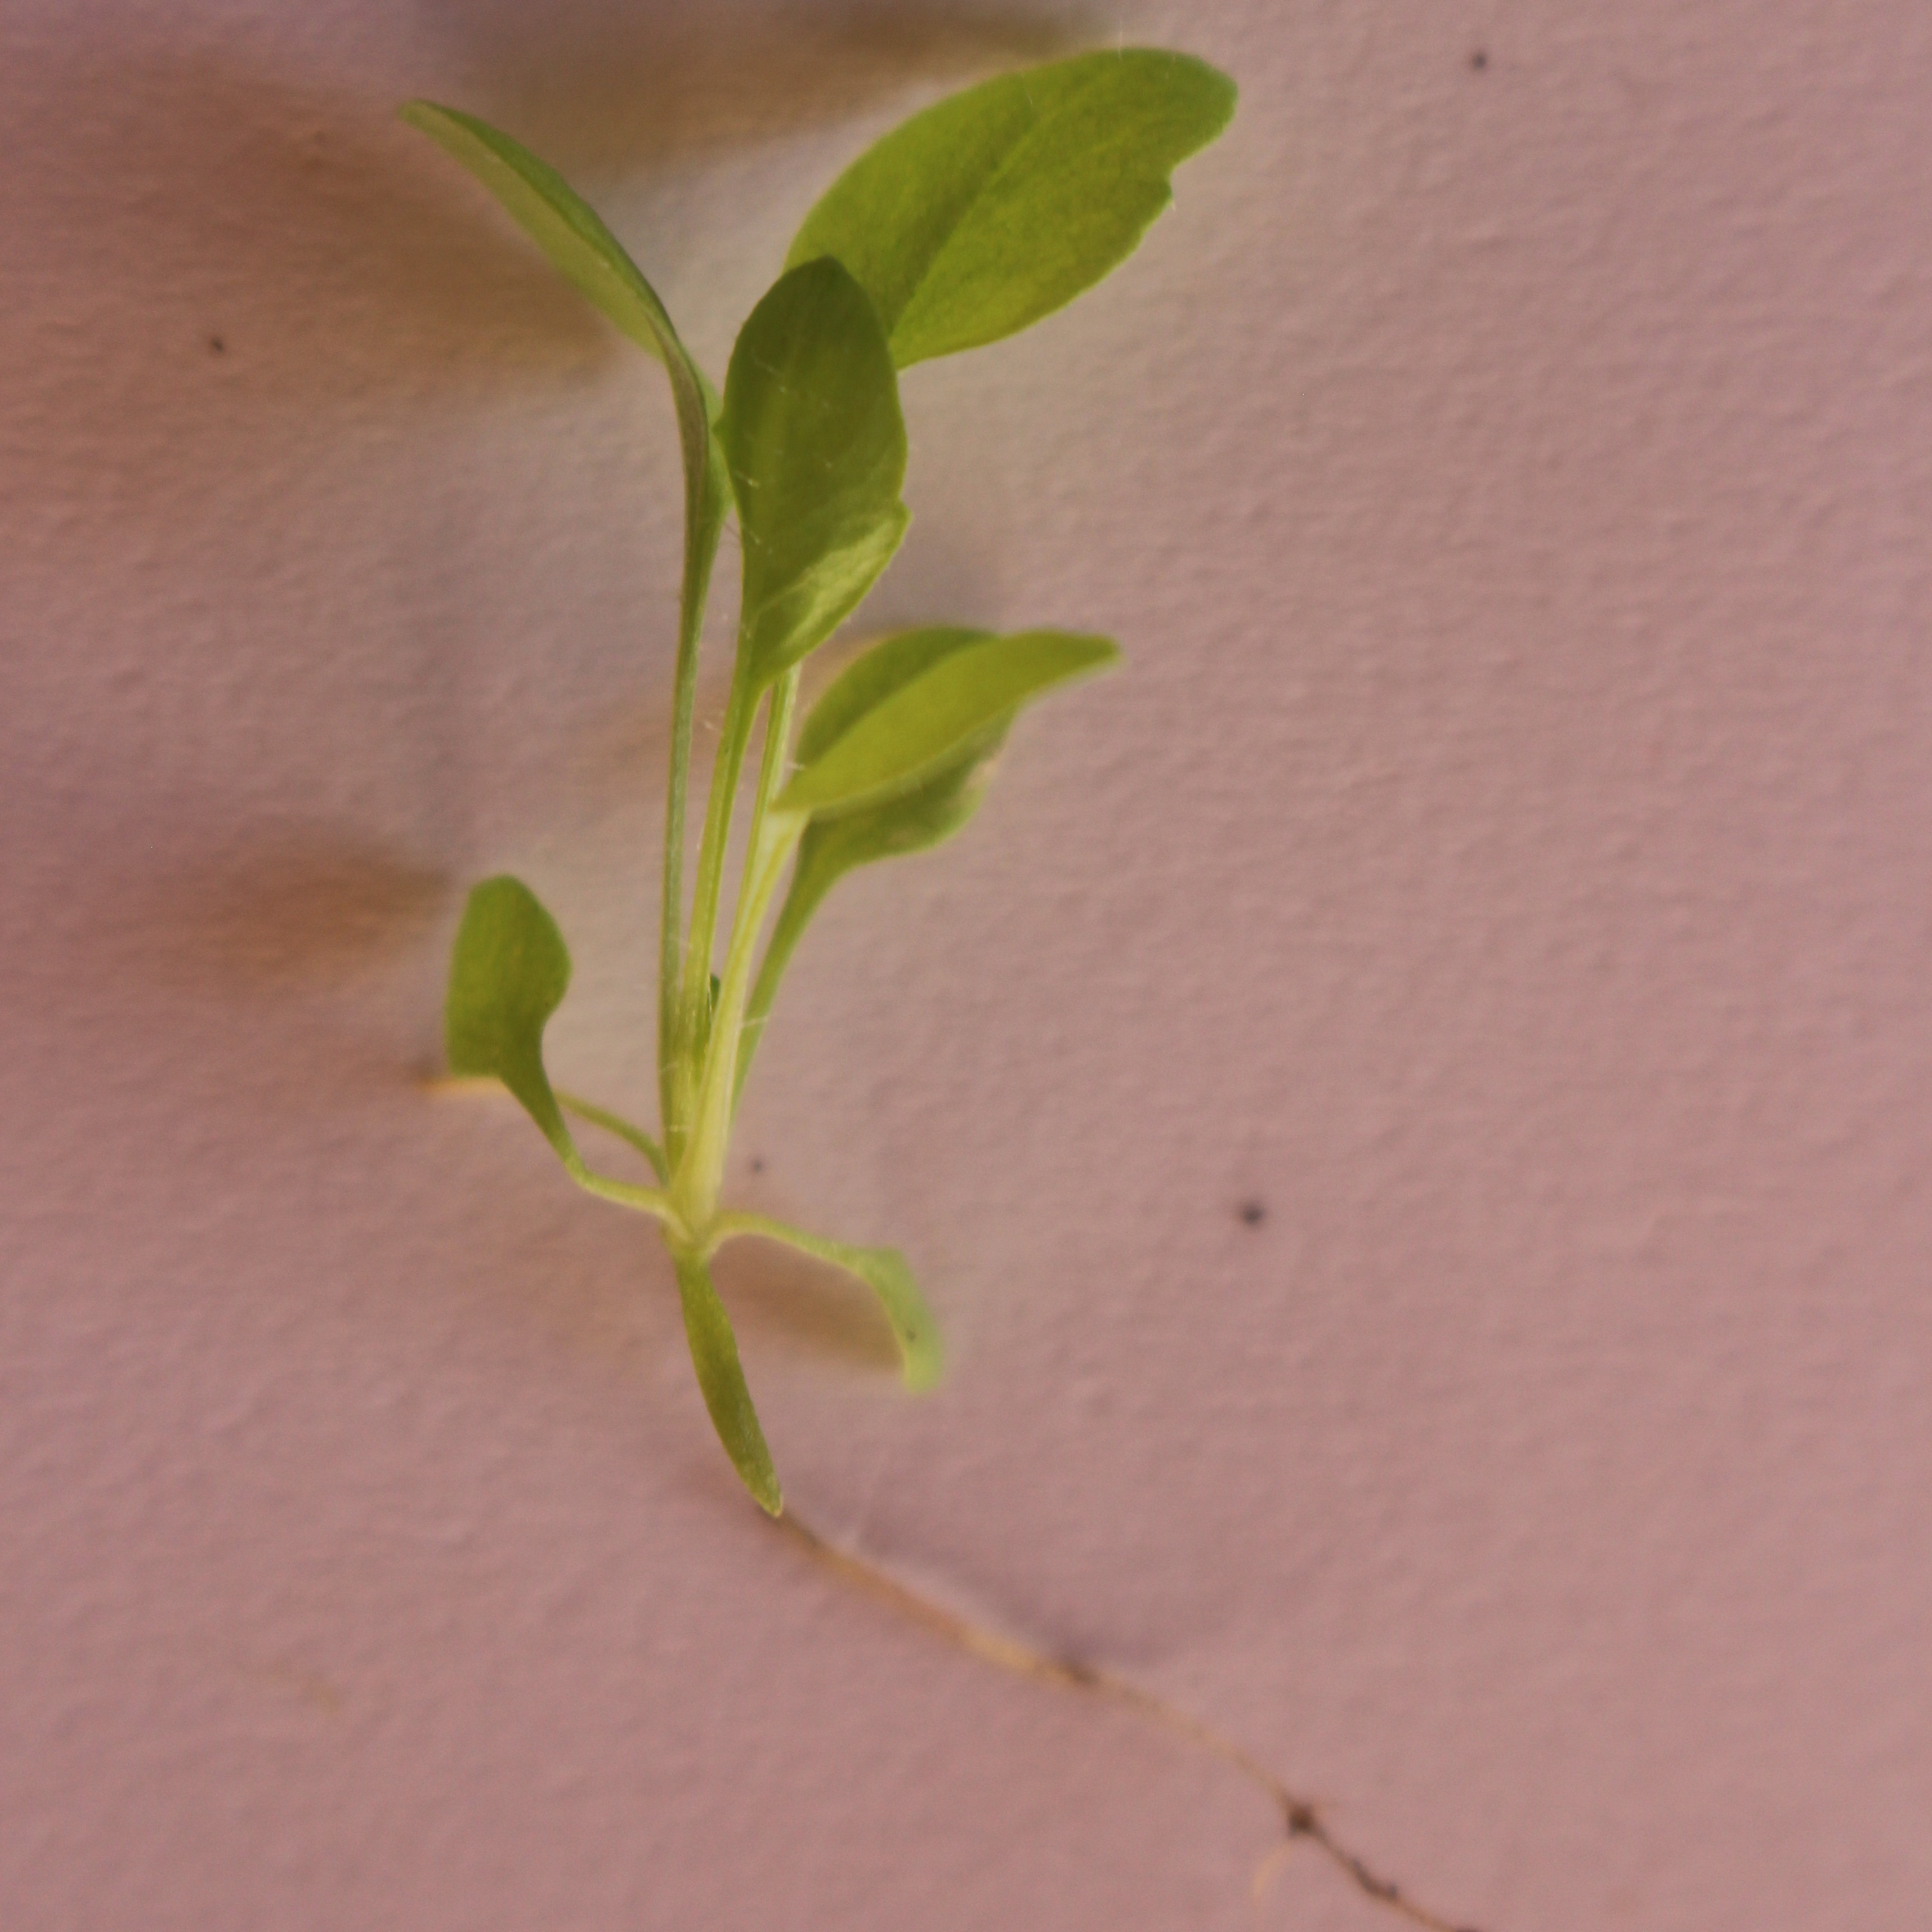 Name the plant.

Papaver rhoeas
